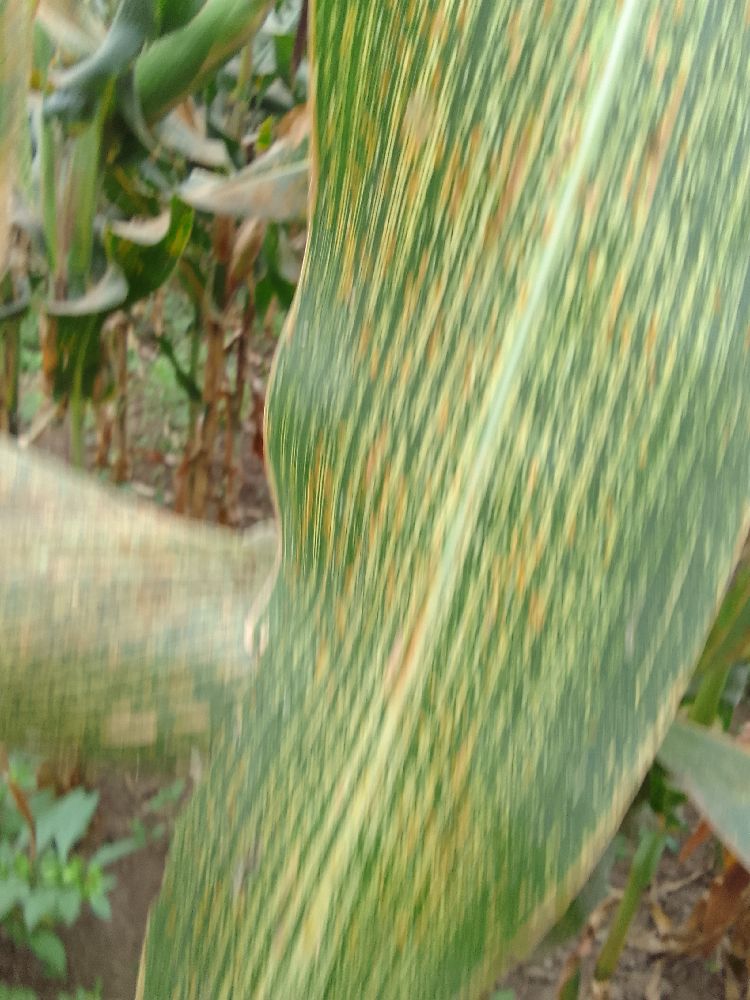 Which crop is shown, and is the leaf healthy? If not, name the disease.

maize, maize streak virus
